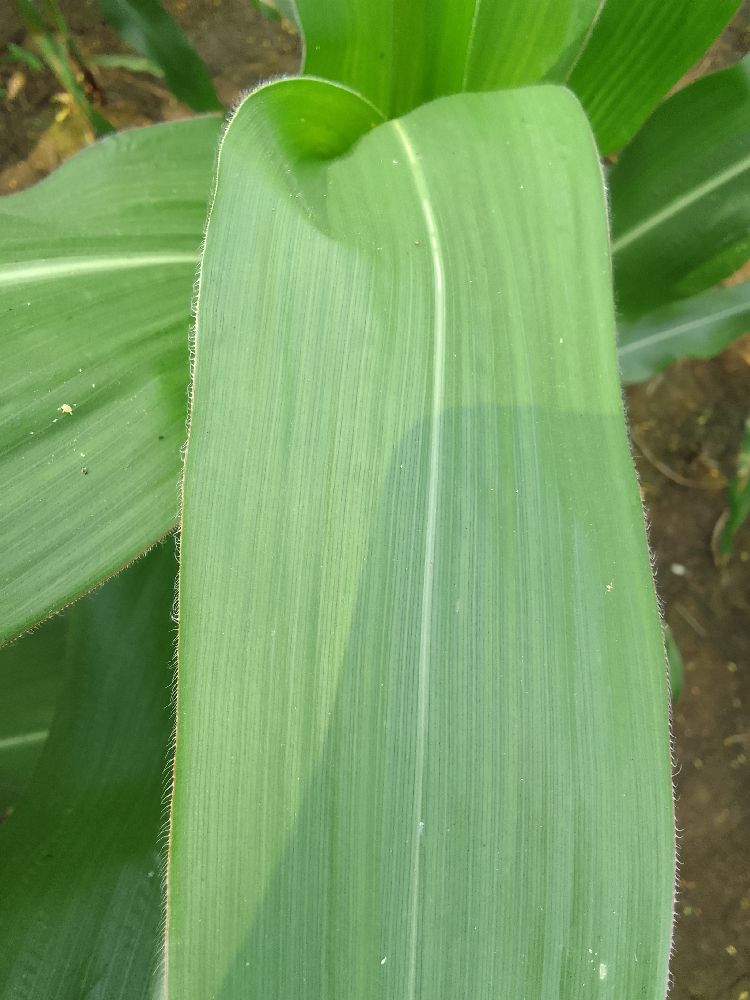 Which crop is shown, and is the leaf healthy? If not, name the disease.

maize, healthy
